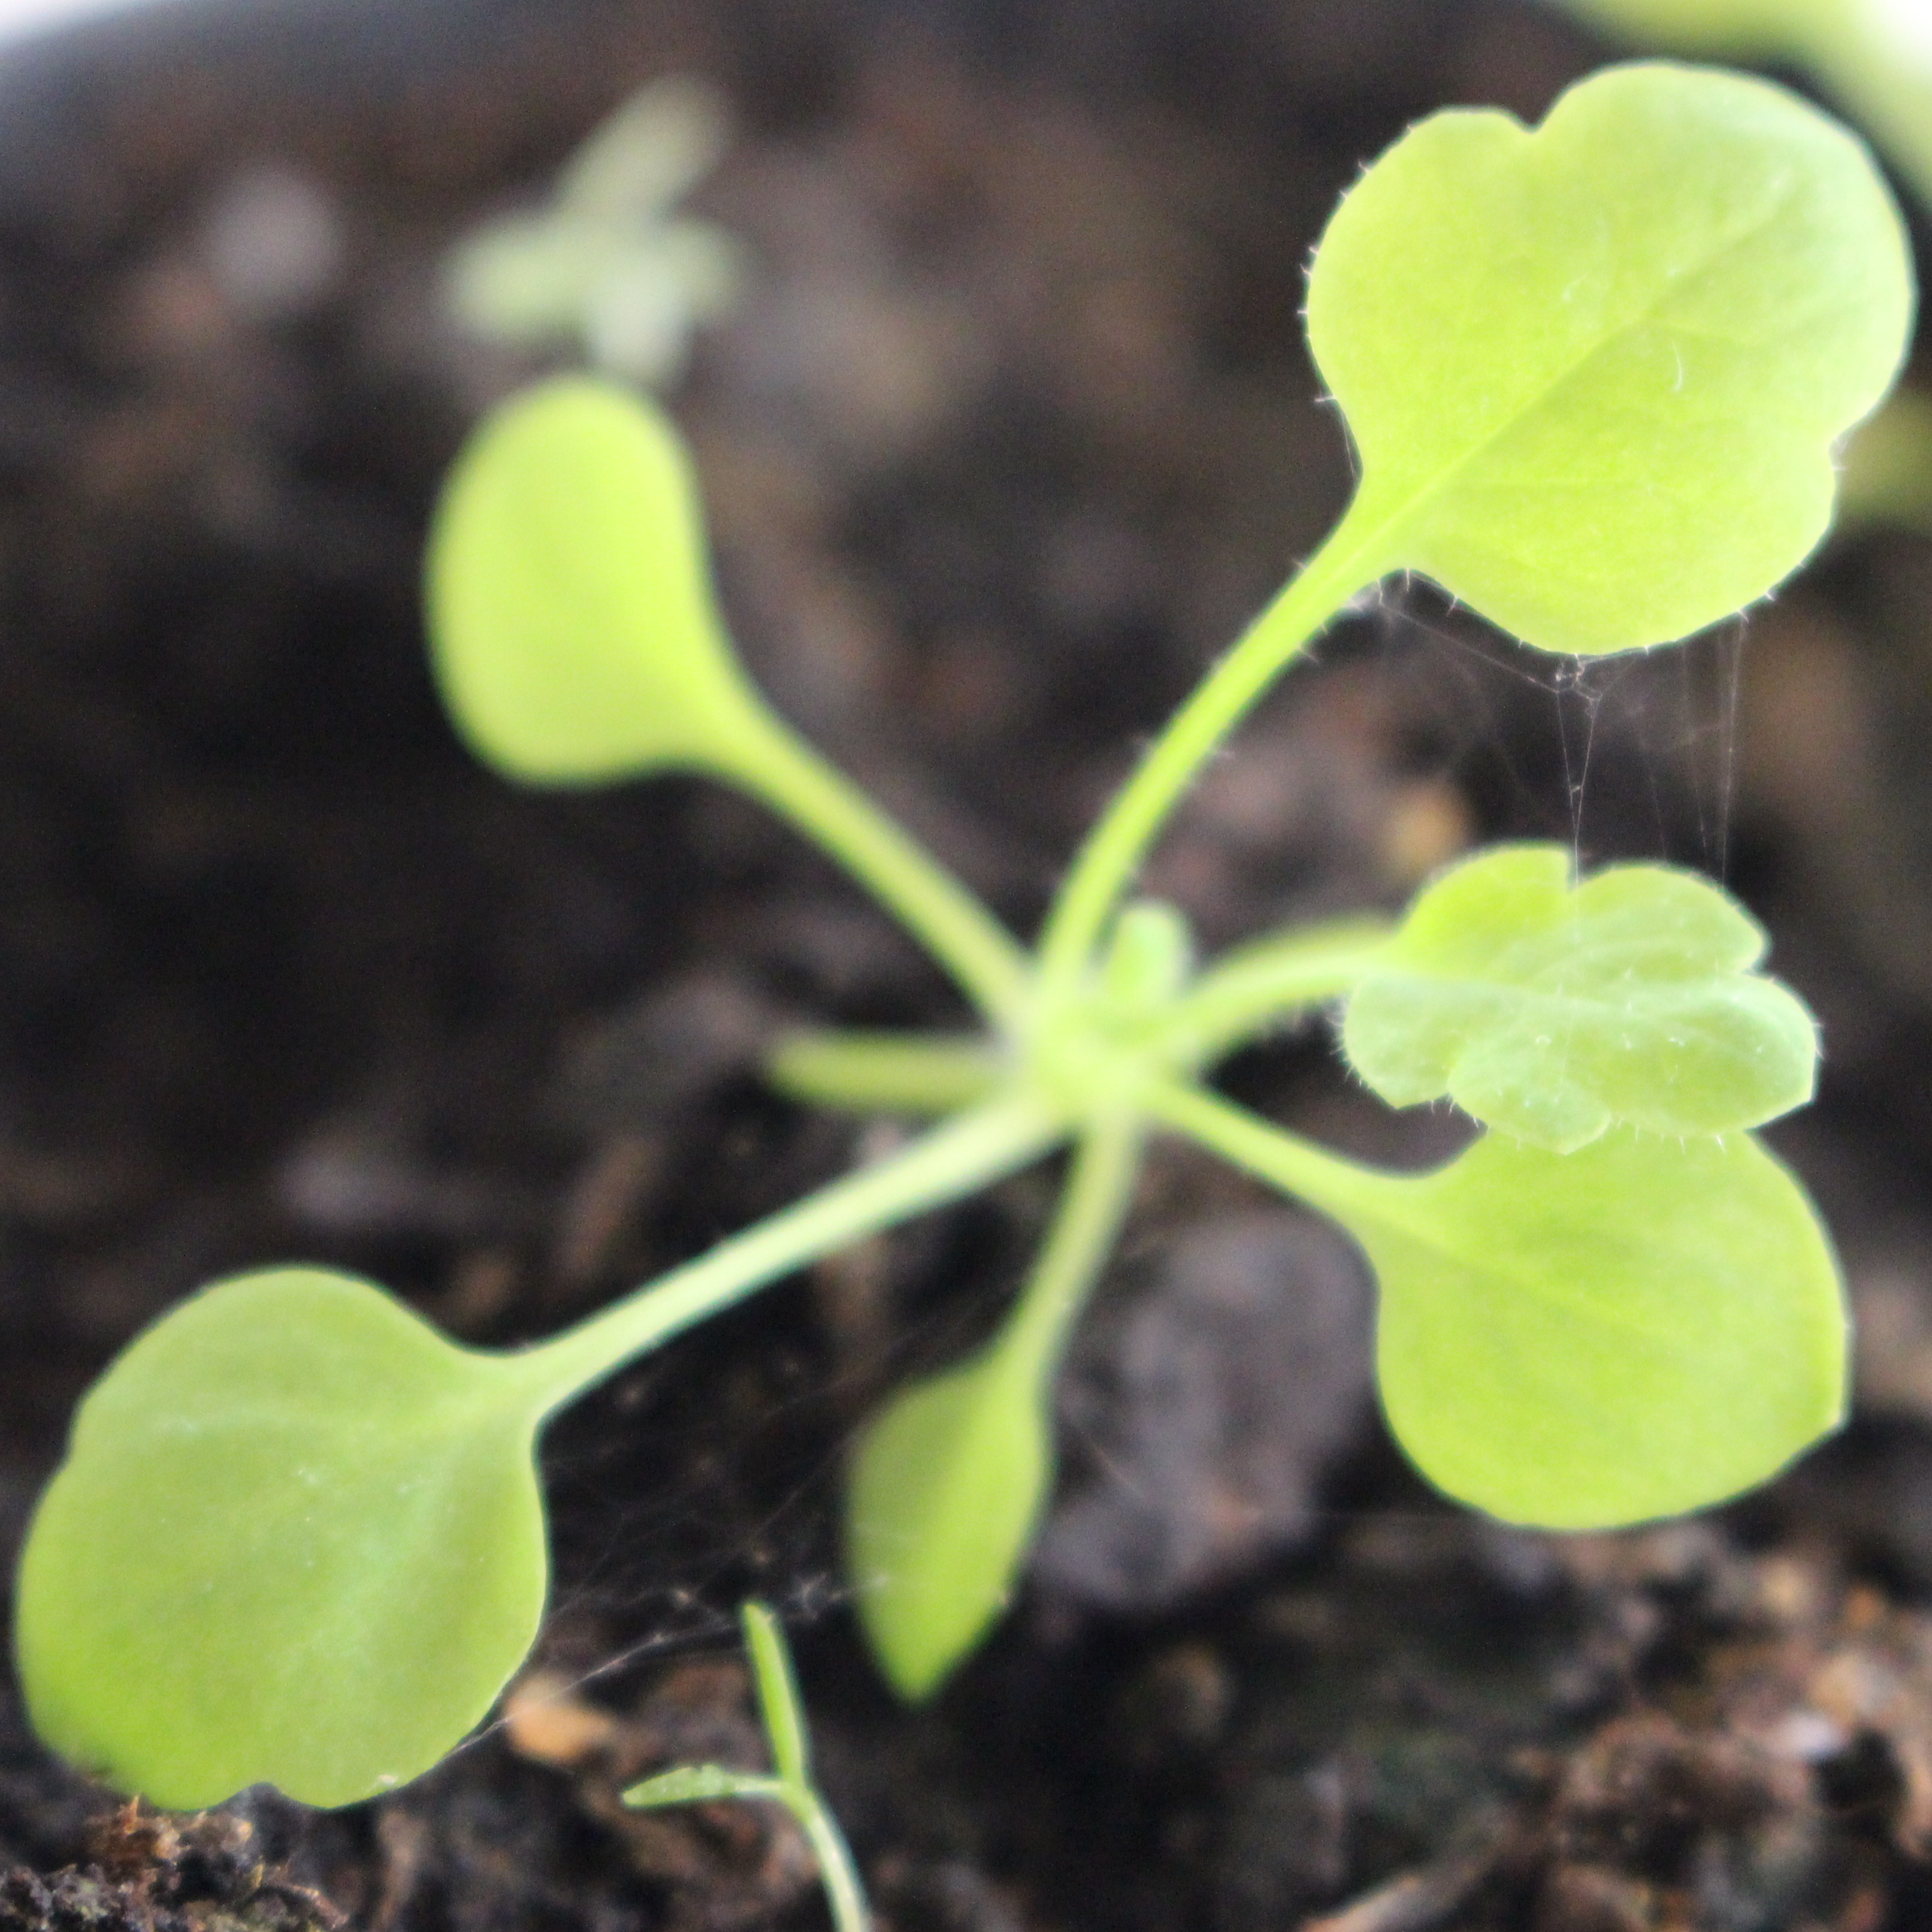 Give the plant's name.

Papaver rhoeas
